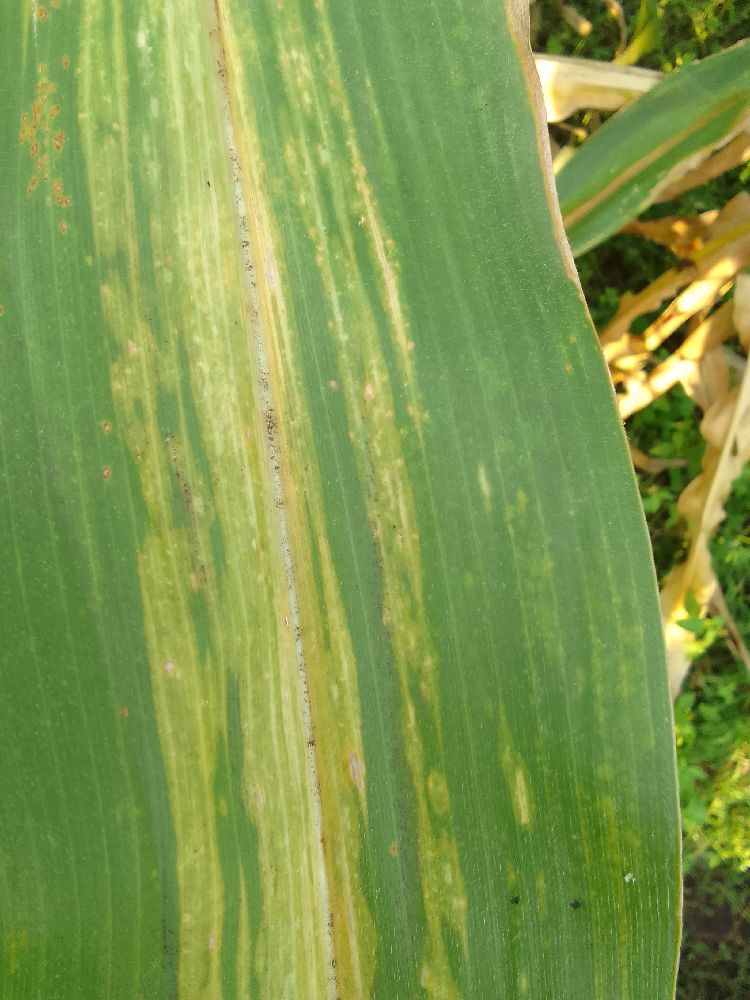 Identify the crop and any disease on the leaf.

maize, maize lethal necrosis
